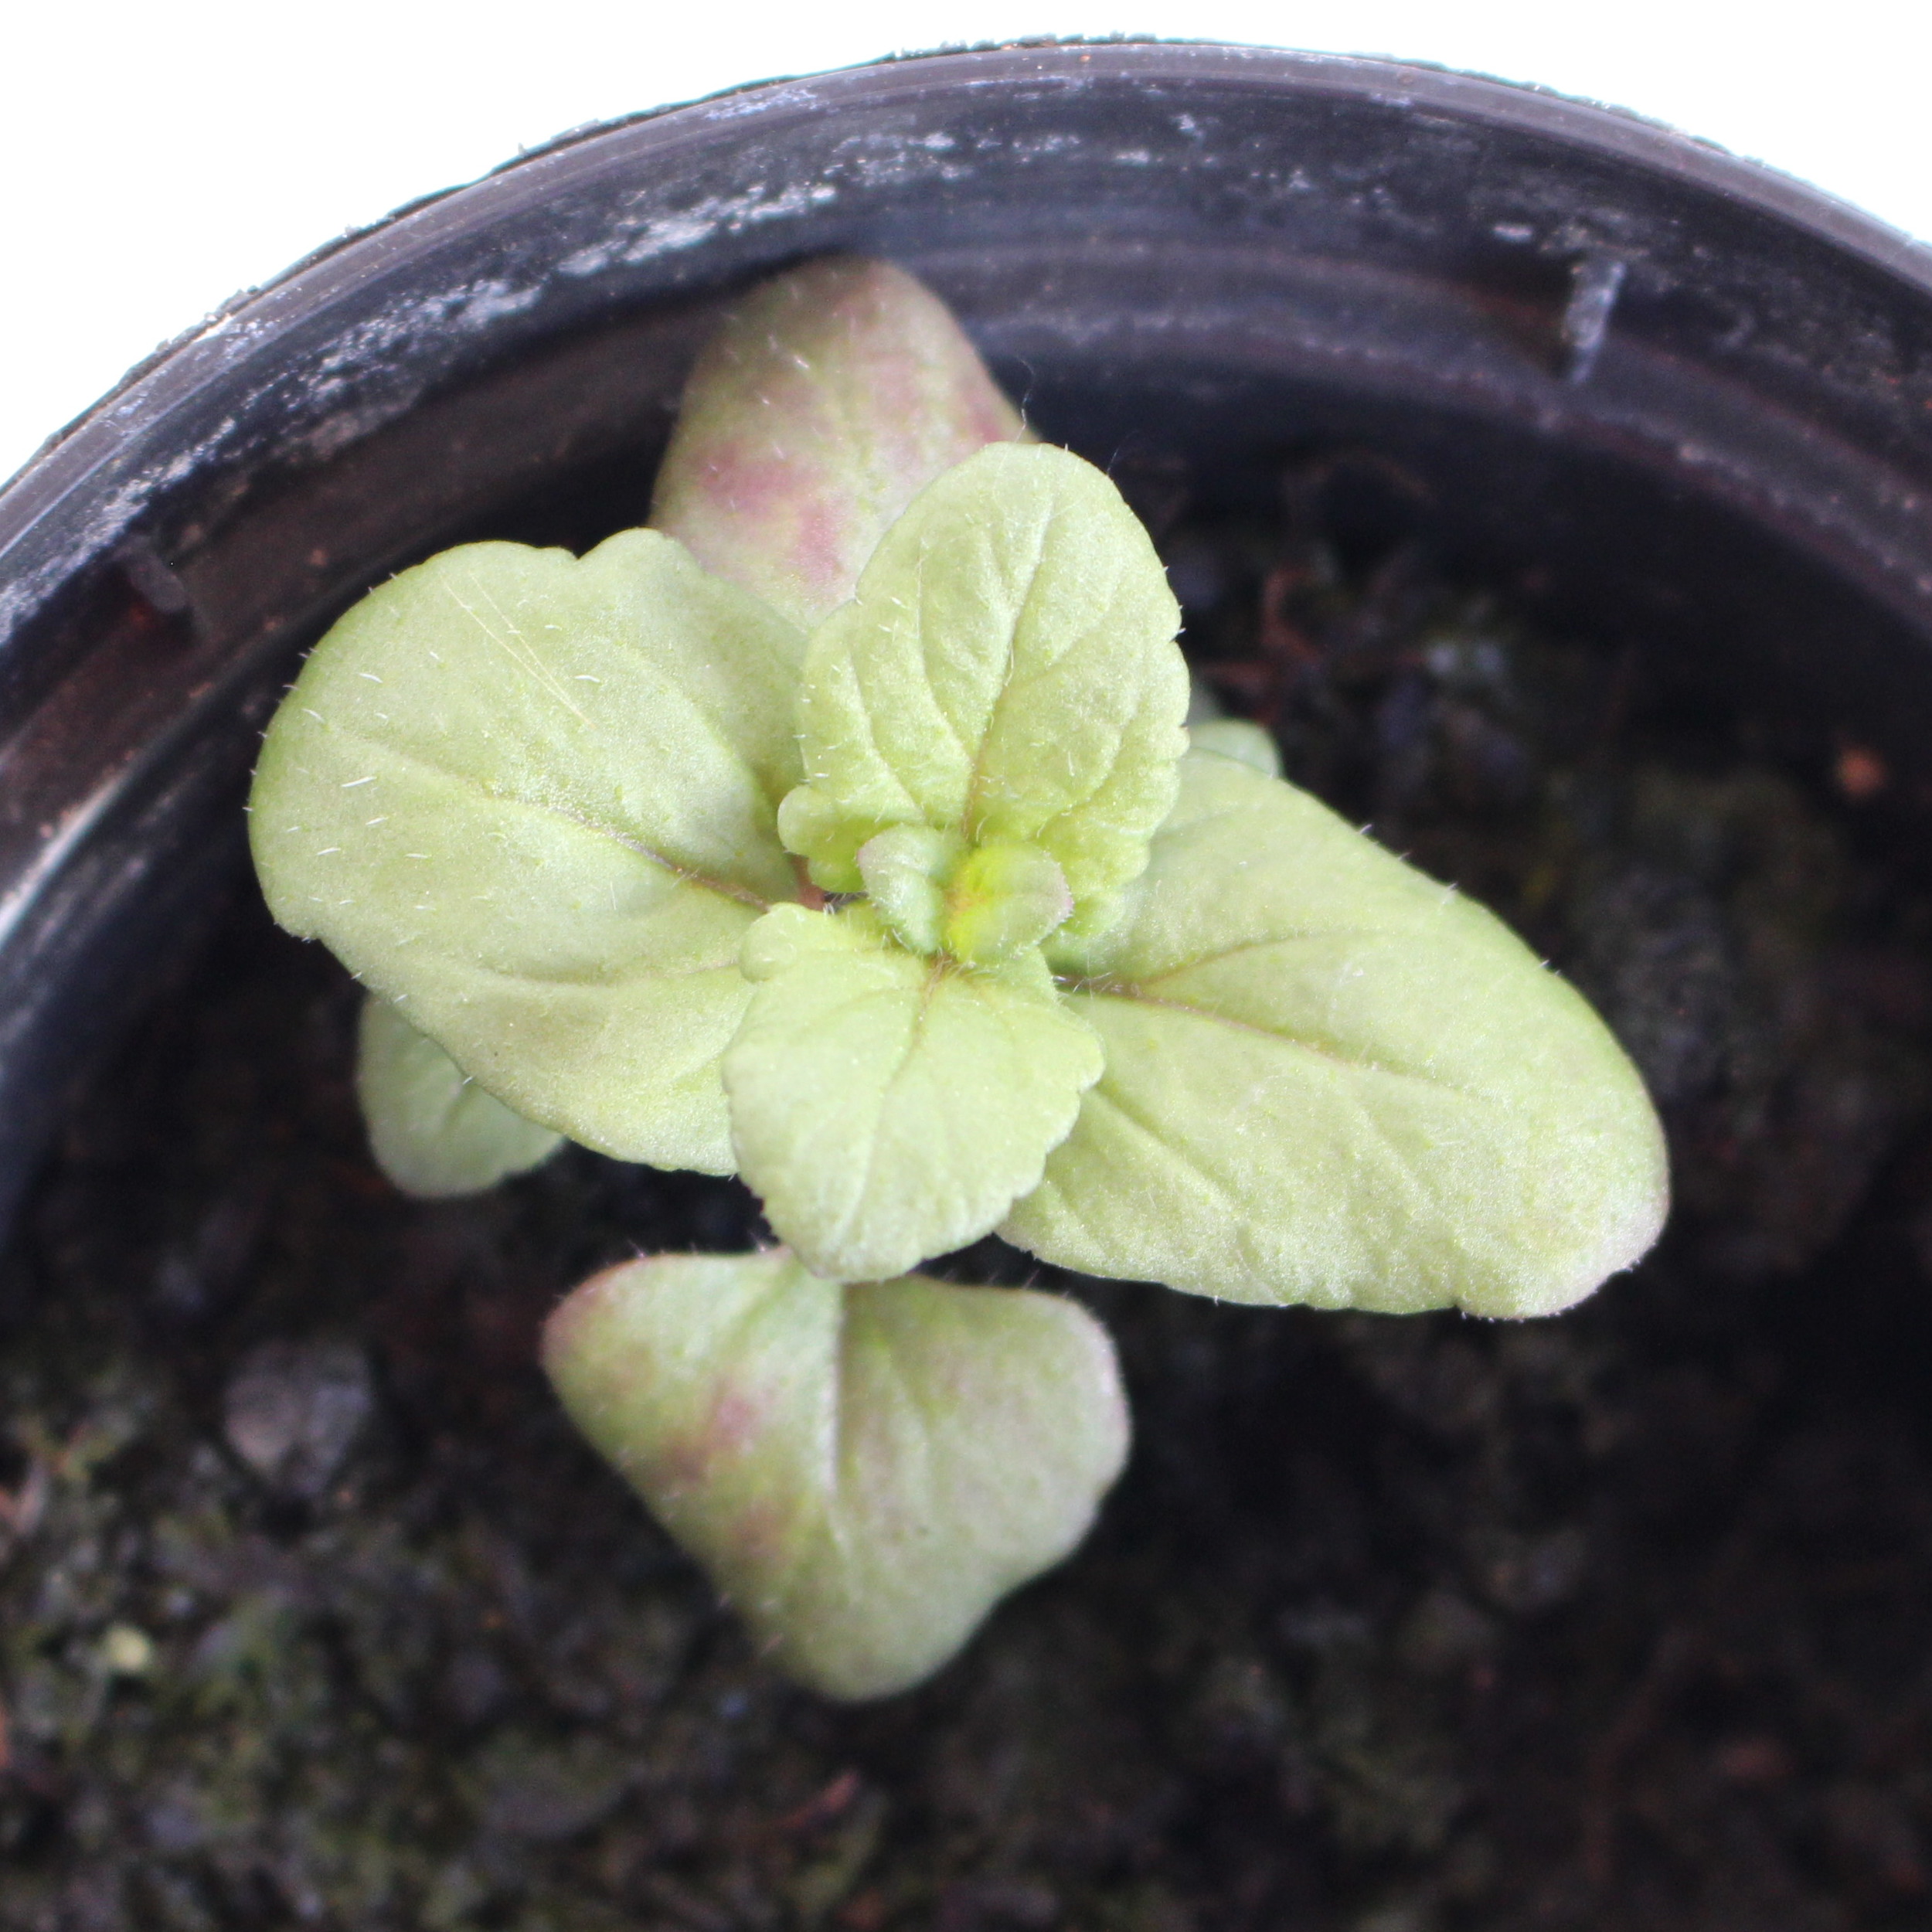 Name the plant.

Veronica persica
